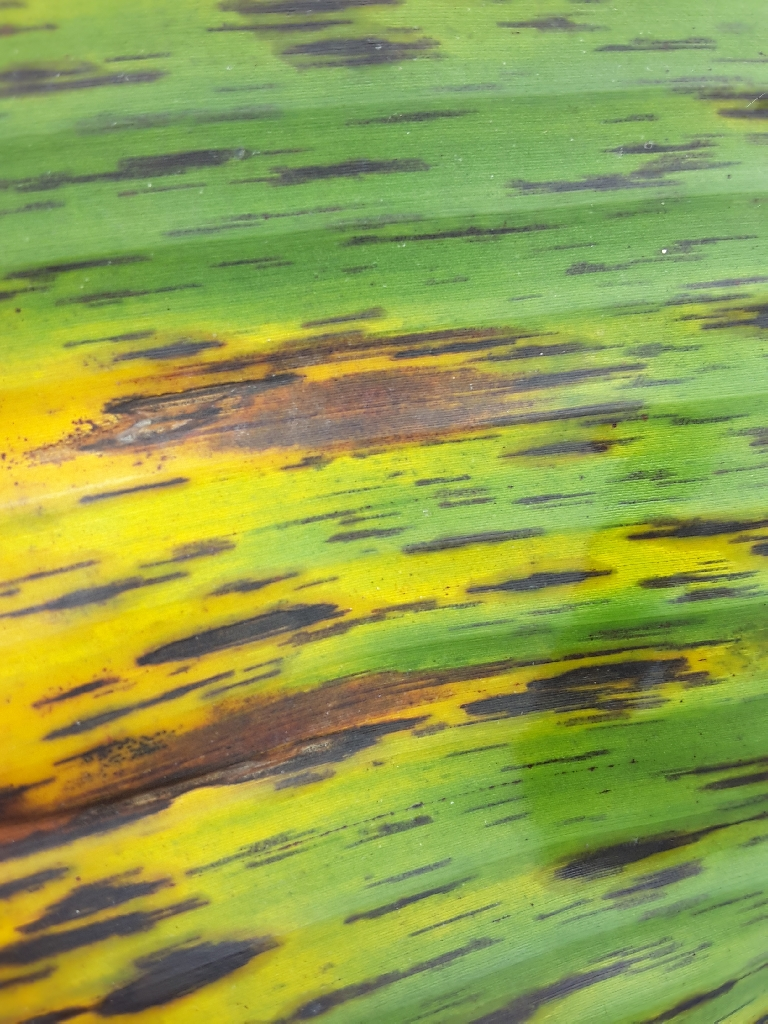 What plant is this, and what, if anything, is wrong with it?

banana, black sigatoka
